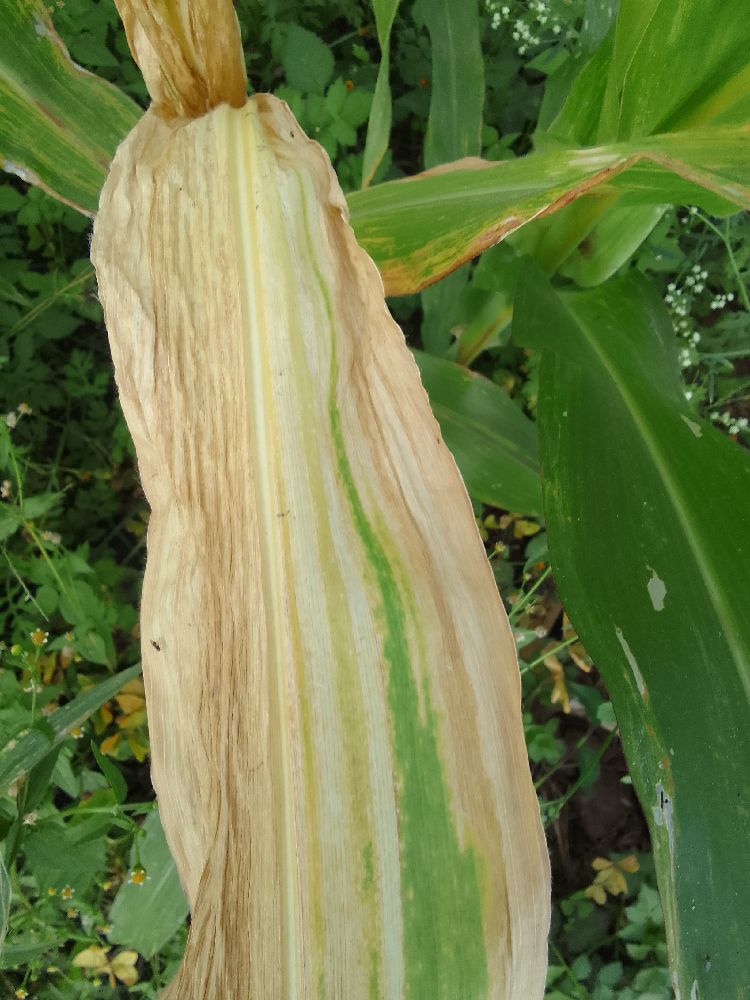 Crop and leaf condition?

maize, maize lethal necrosis
